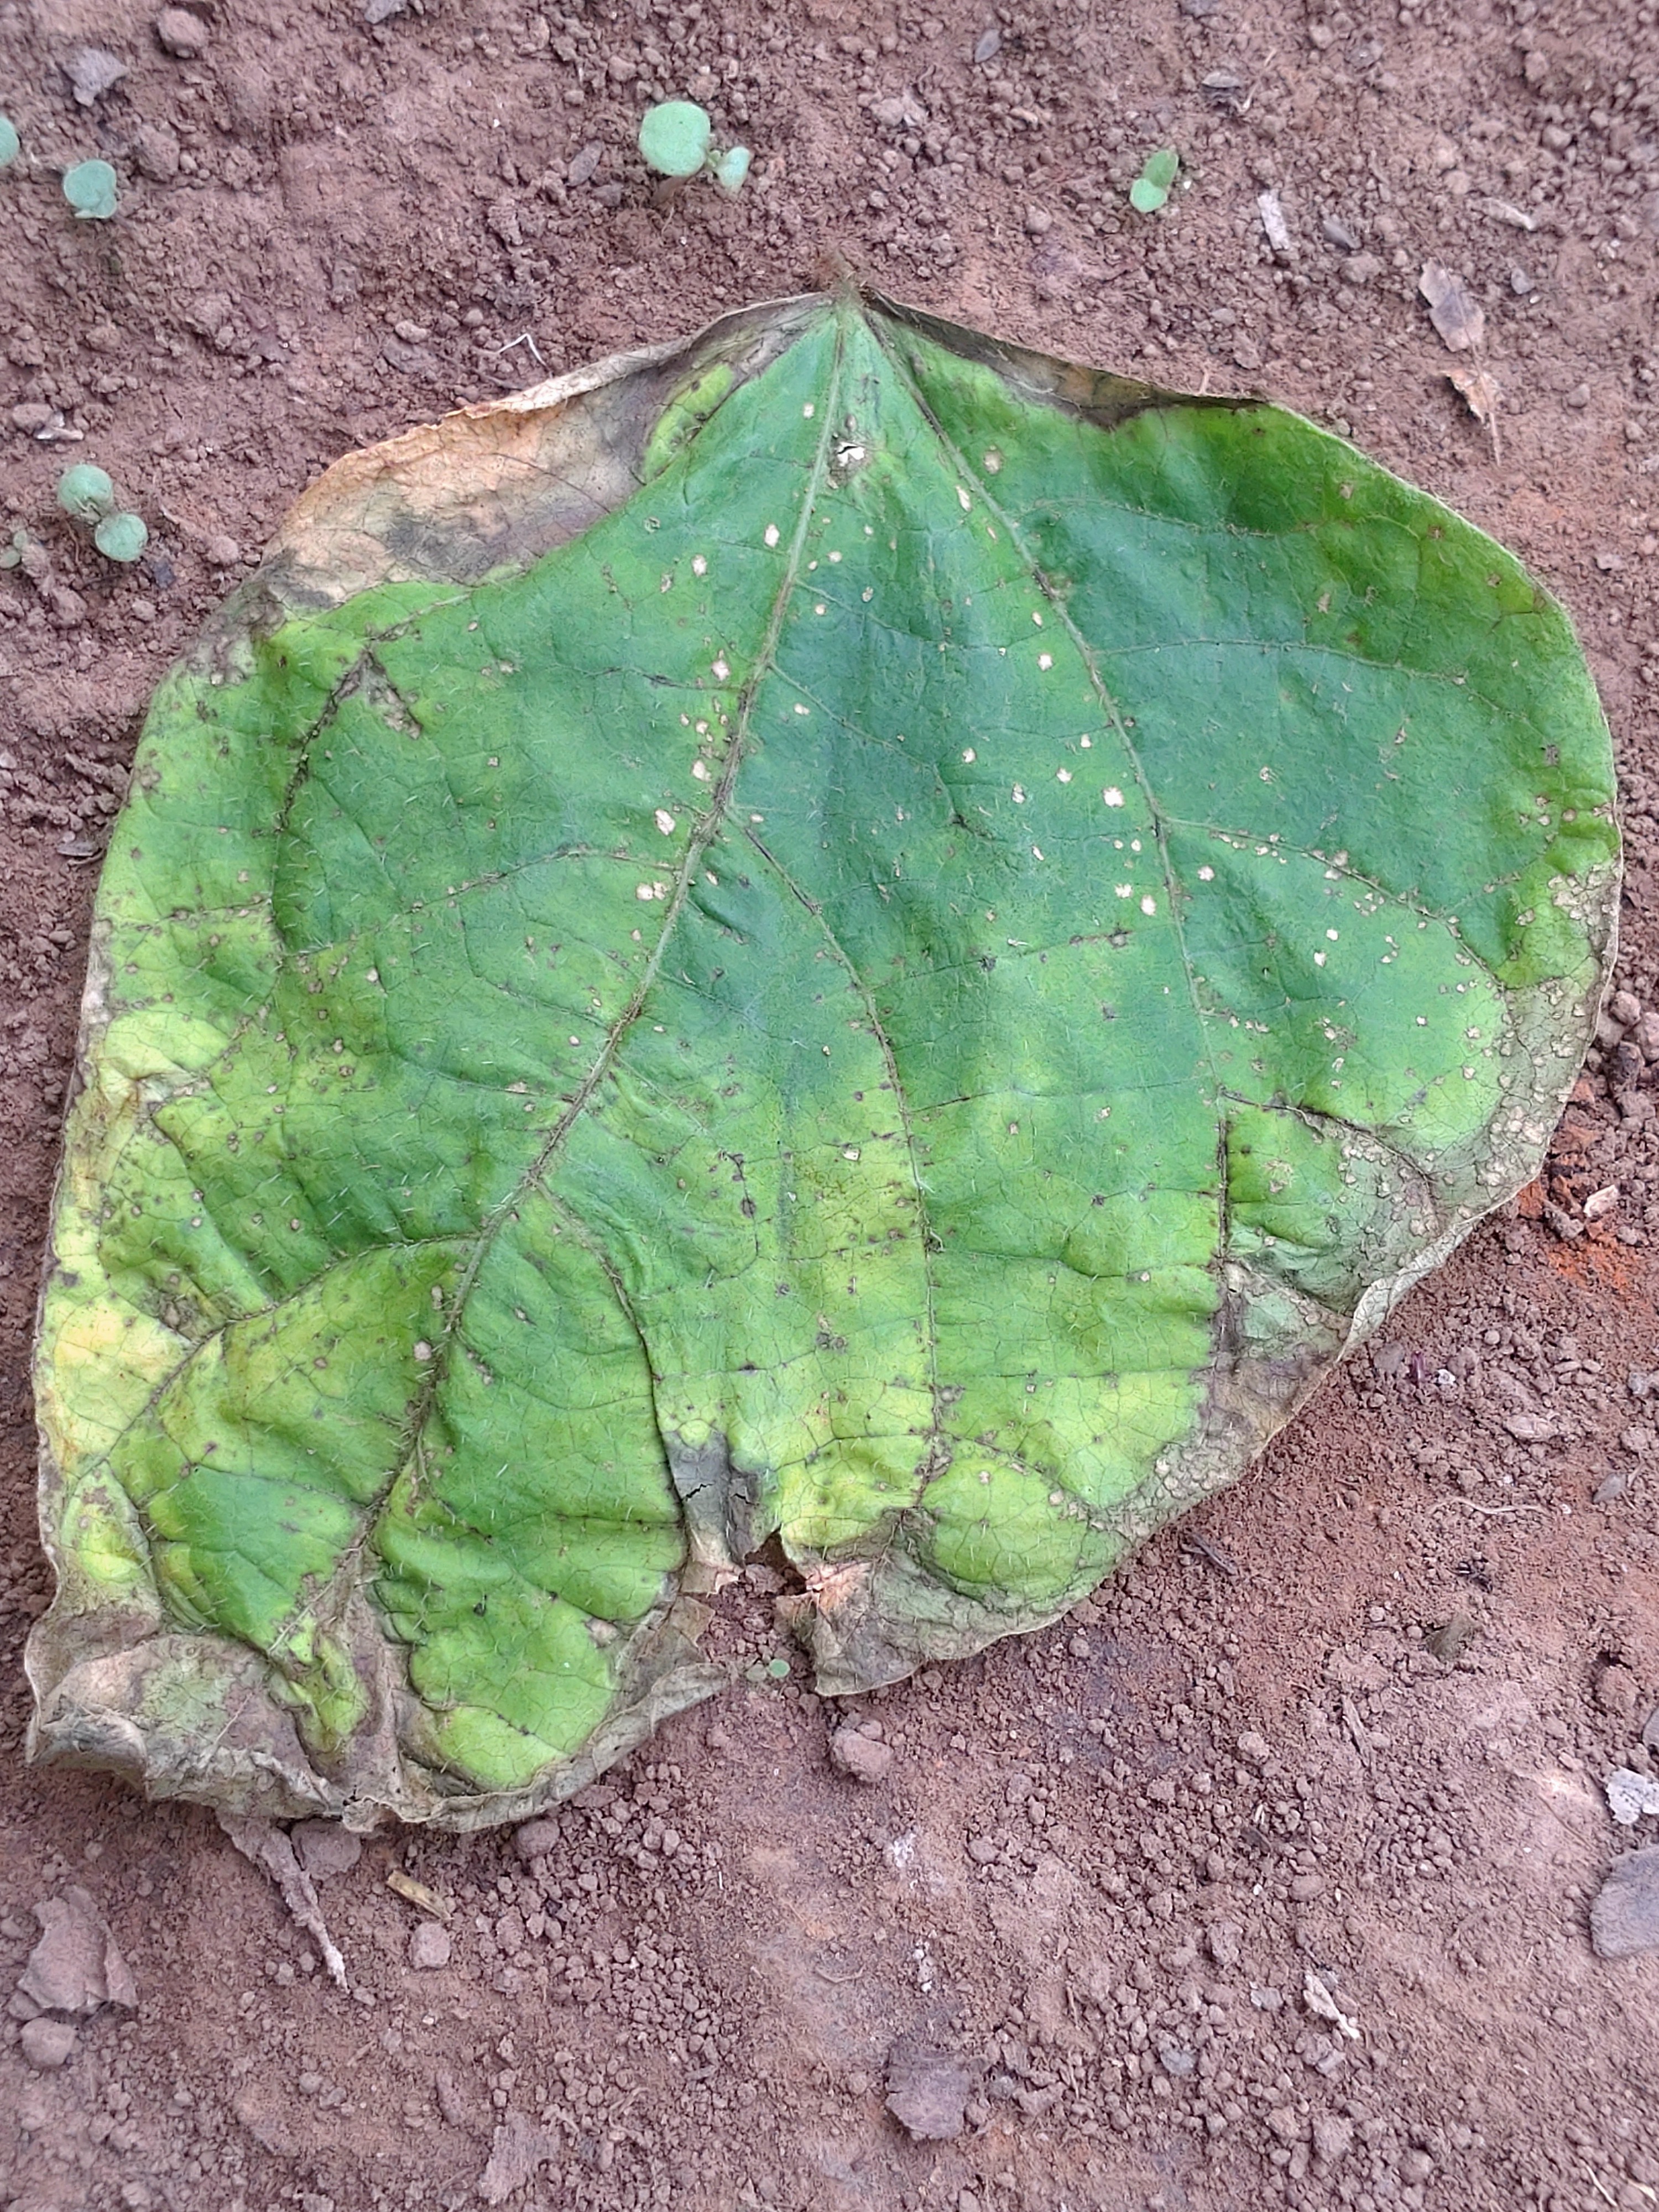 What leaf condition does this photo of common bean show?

anthracnose
